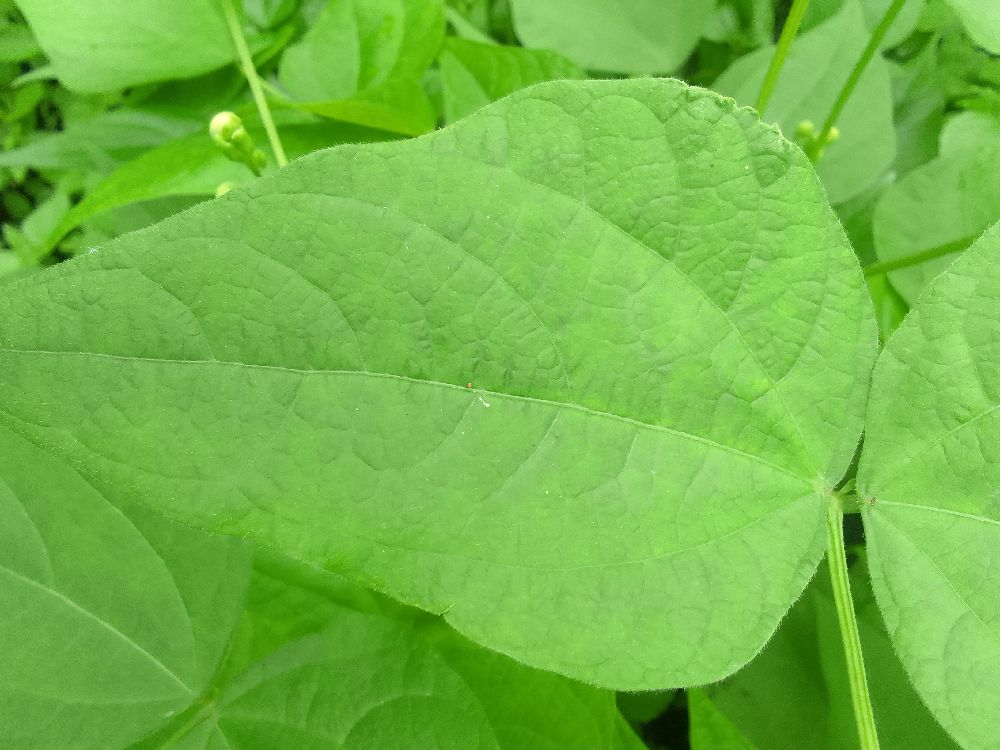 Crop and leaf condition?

common bean, healthy
